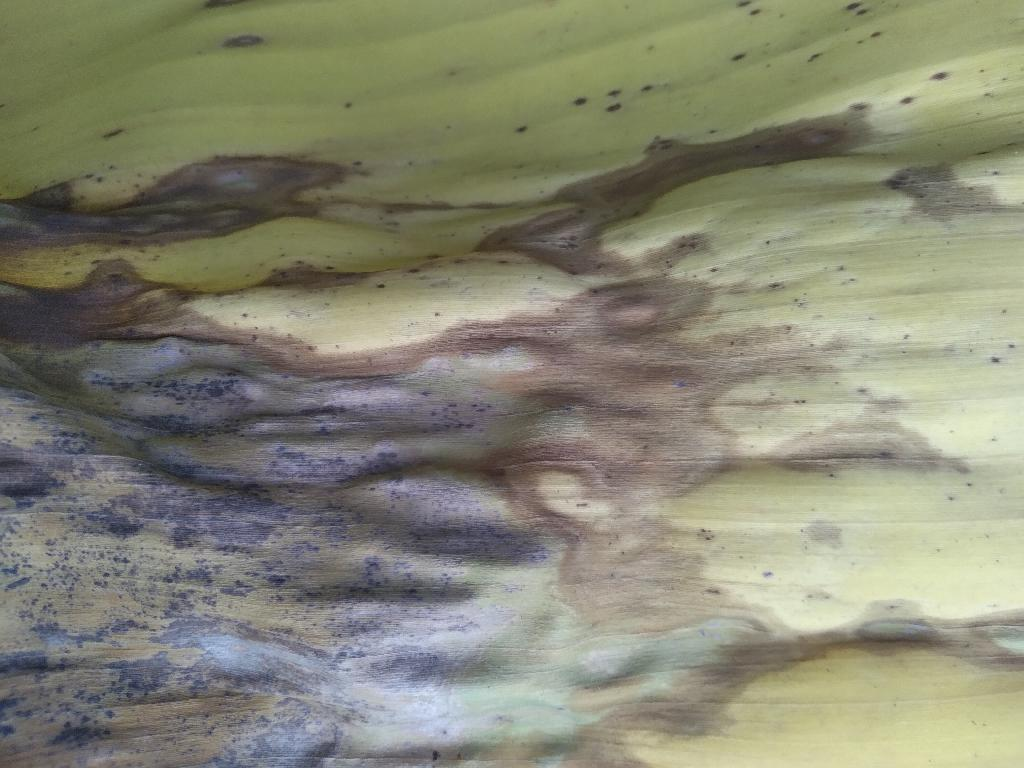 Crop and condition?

banana, black sigatoka
